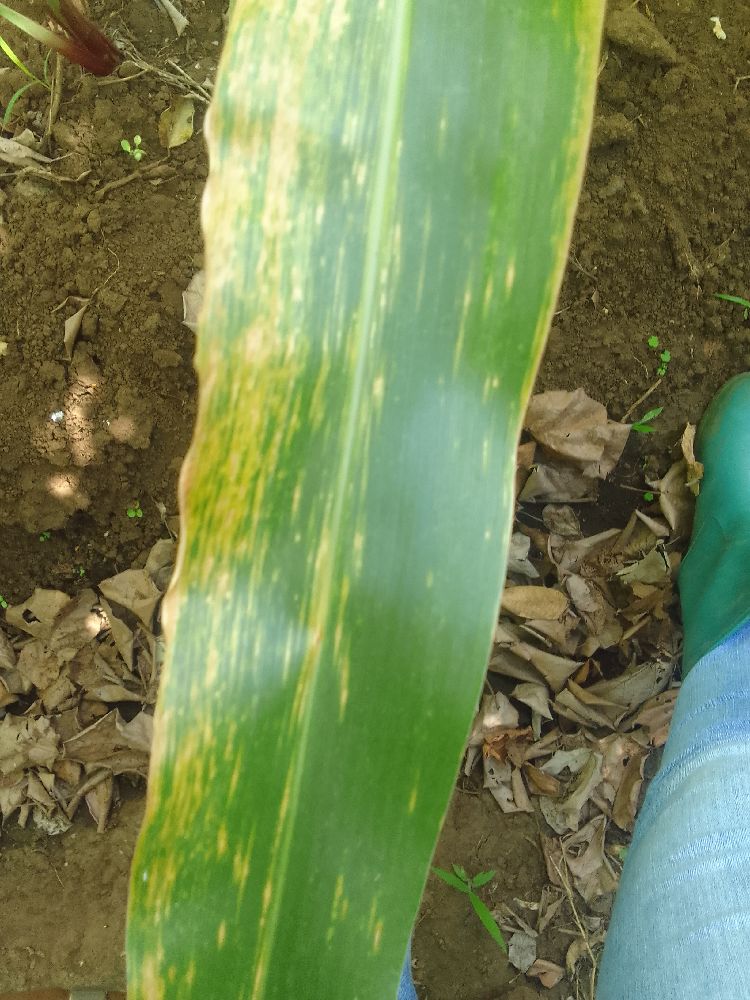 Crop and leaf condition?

maize, maize lethal necrosis
